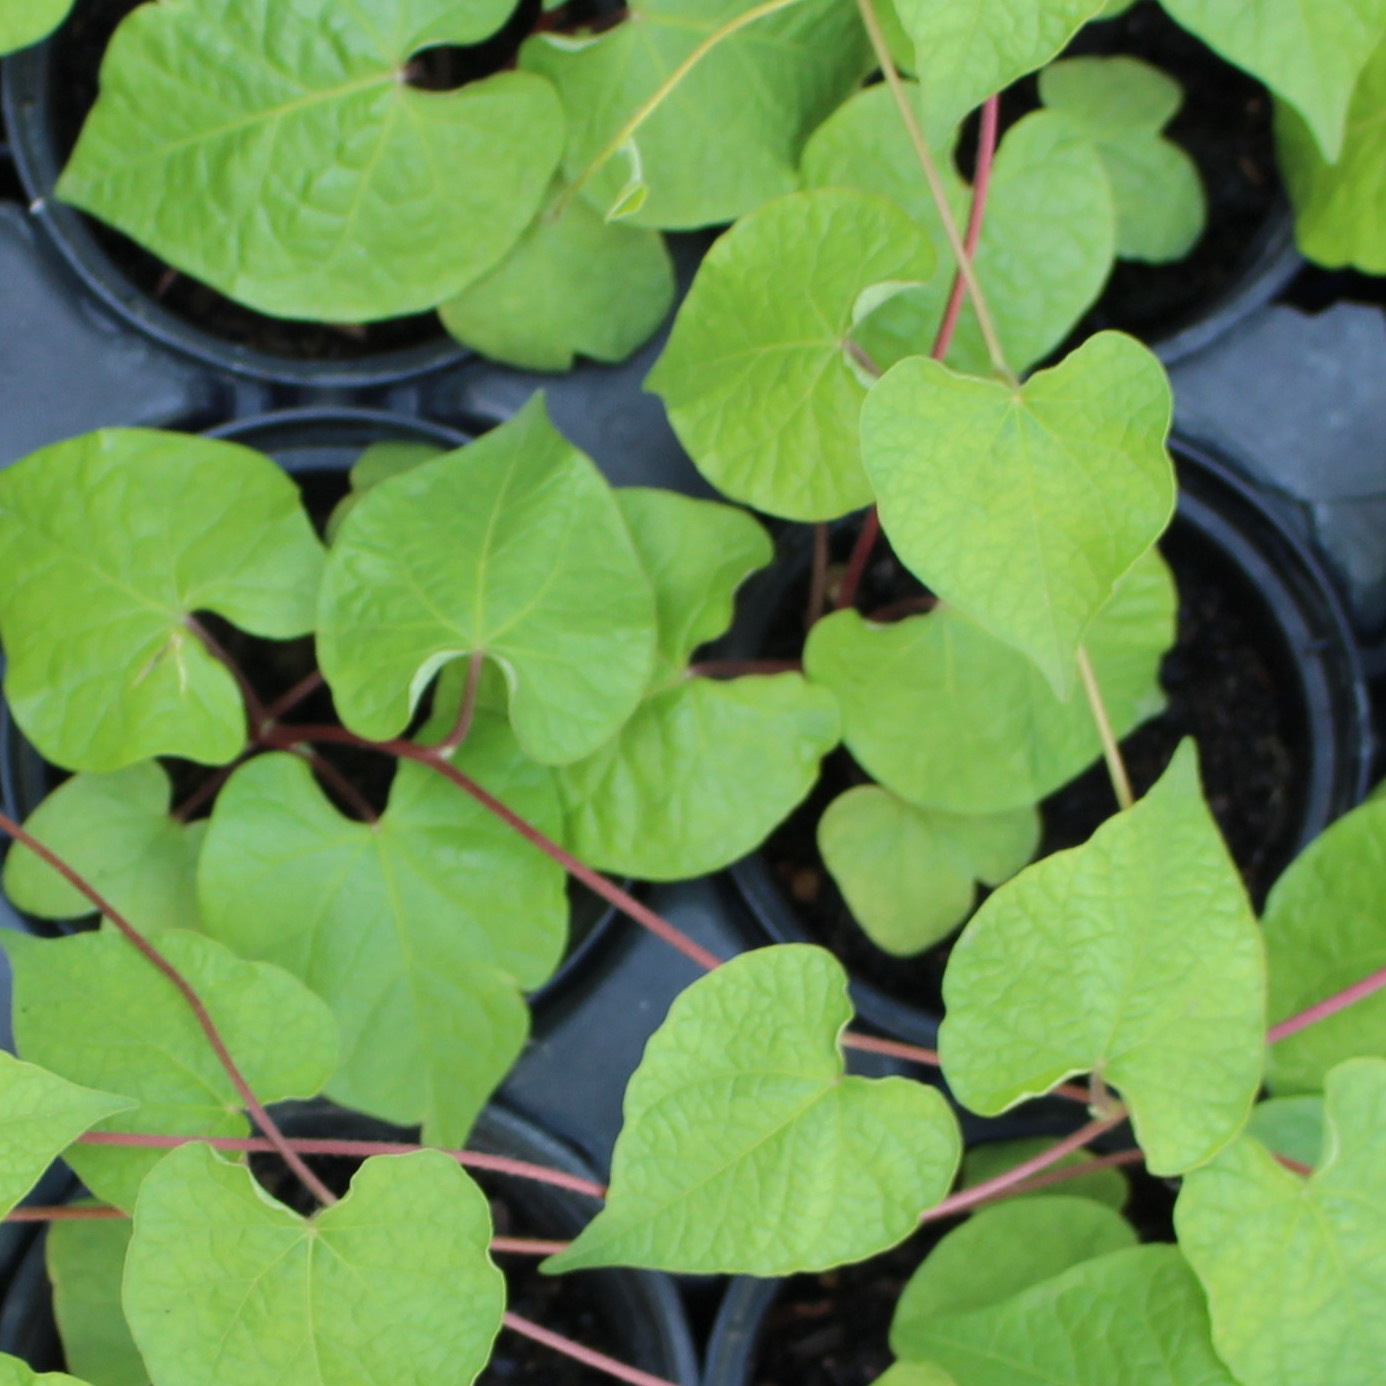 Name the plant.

Convolvulus arvensis
